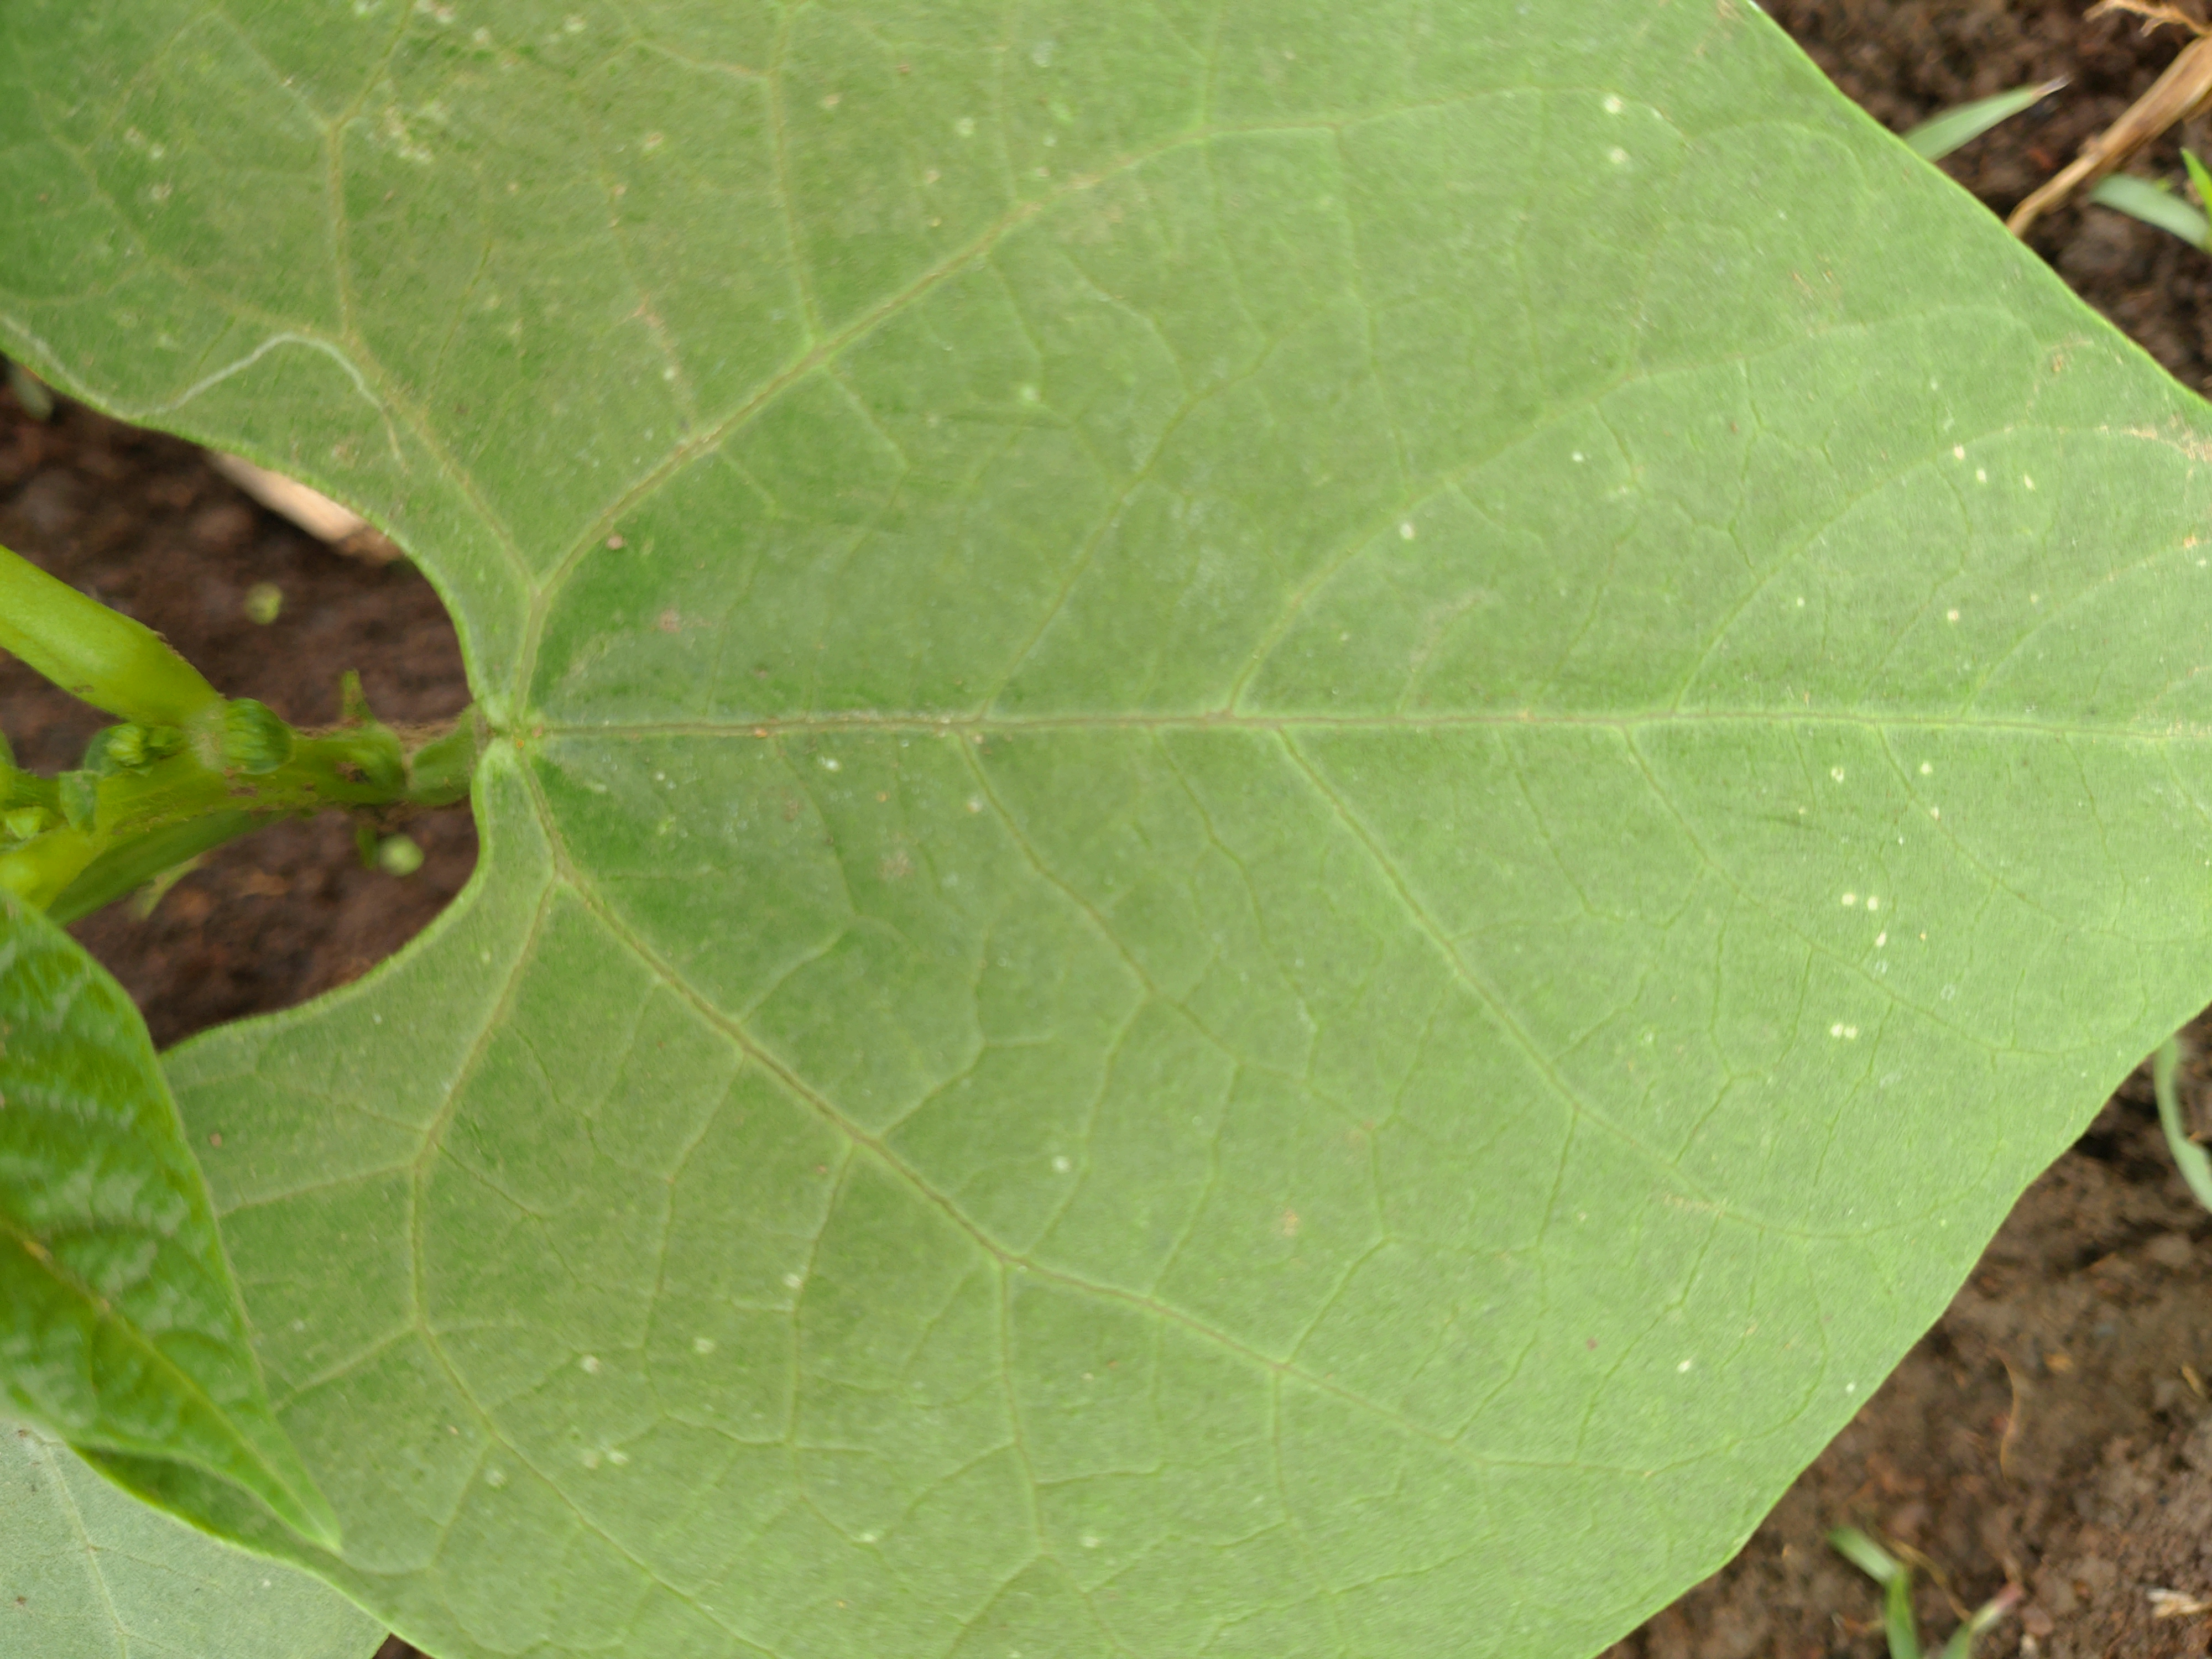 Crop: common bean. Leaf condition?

healthy
